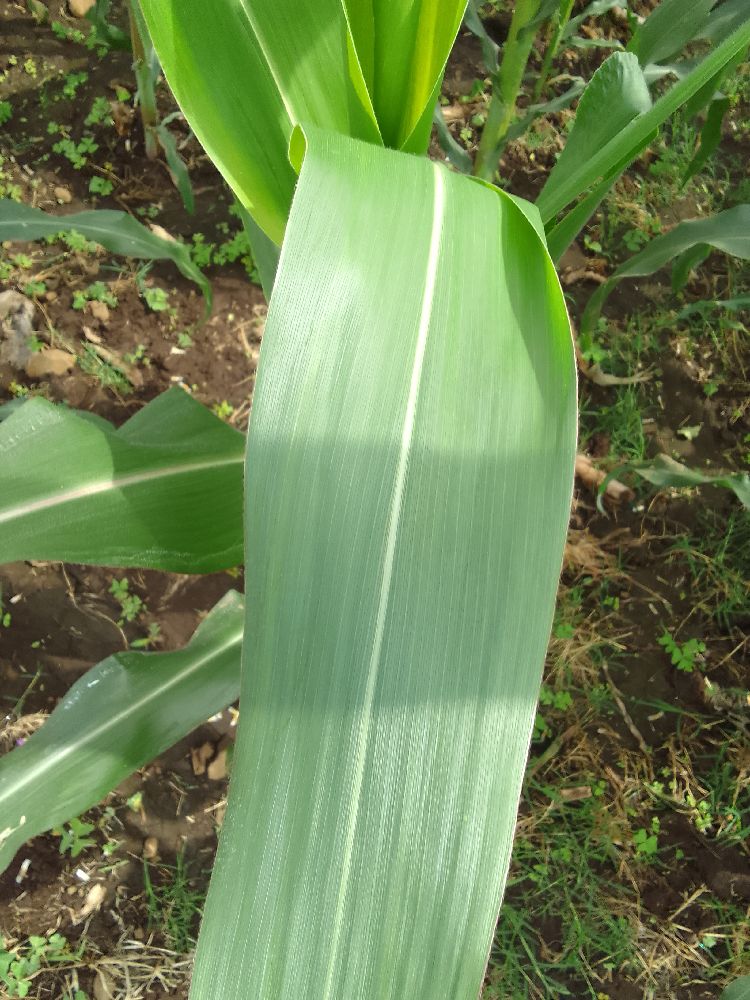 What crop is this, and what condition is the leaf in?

maize, healthy
